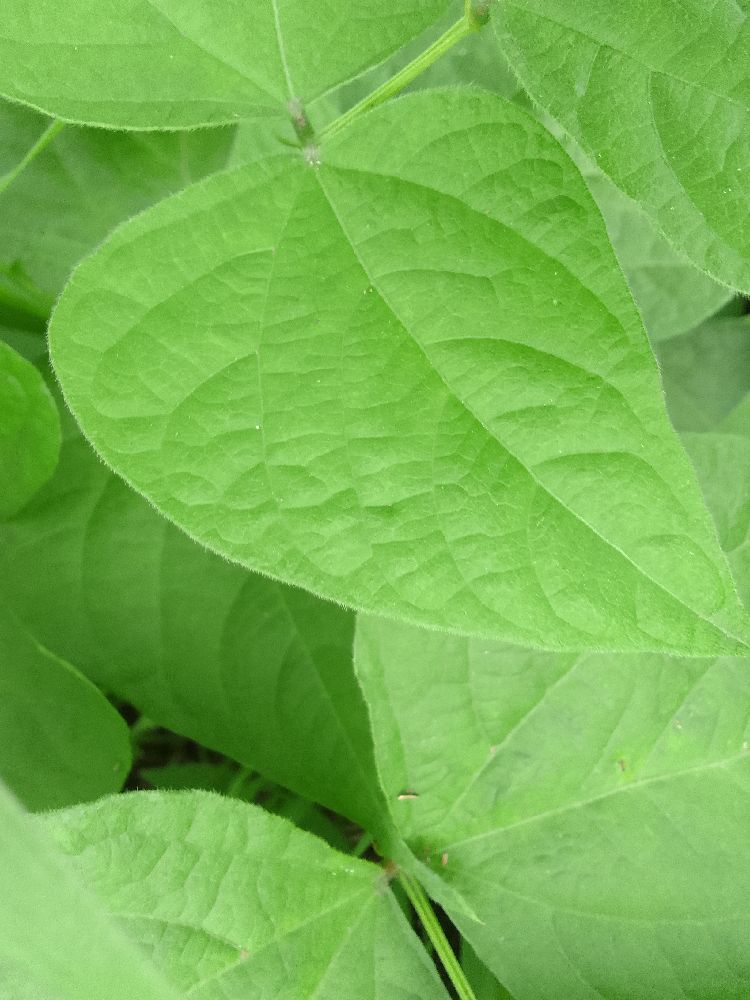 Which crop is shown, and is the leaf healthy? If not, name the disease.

common bean, healthy
